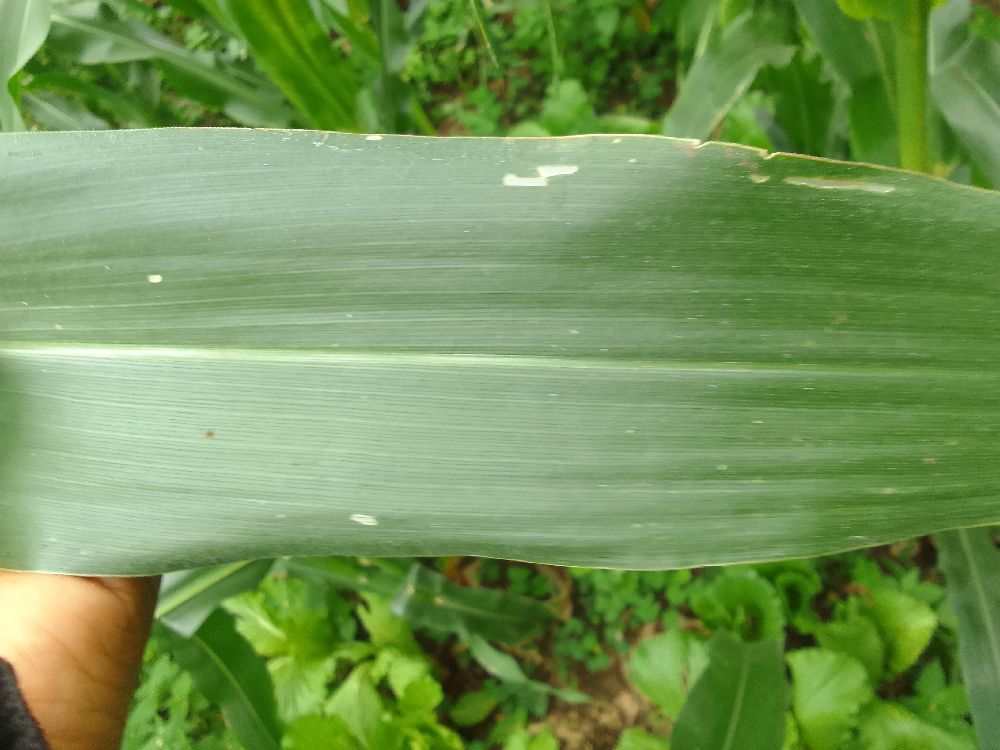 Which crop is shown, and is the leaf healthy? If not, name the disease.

maize, healthy
